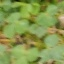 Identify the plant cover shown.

unstructured weed
